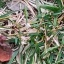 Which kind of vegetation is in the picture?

grass
